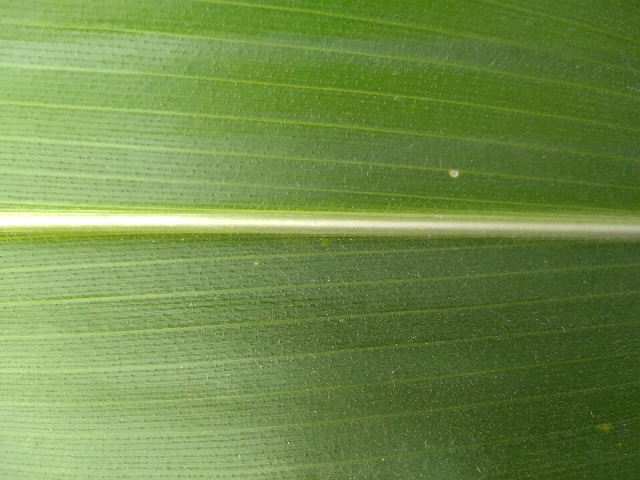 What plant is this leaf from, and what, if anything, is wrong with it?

maize, healthy
